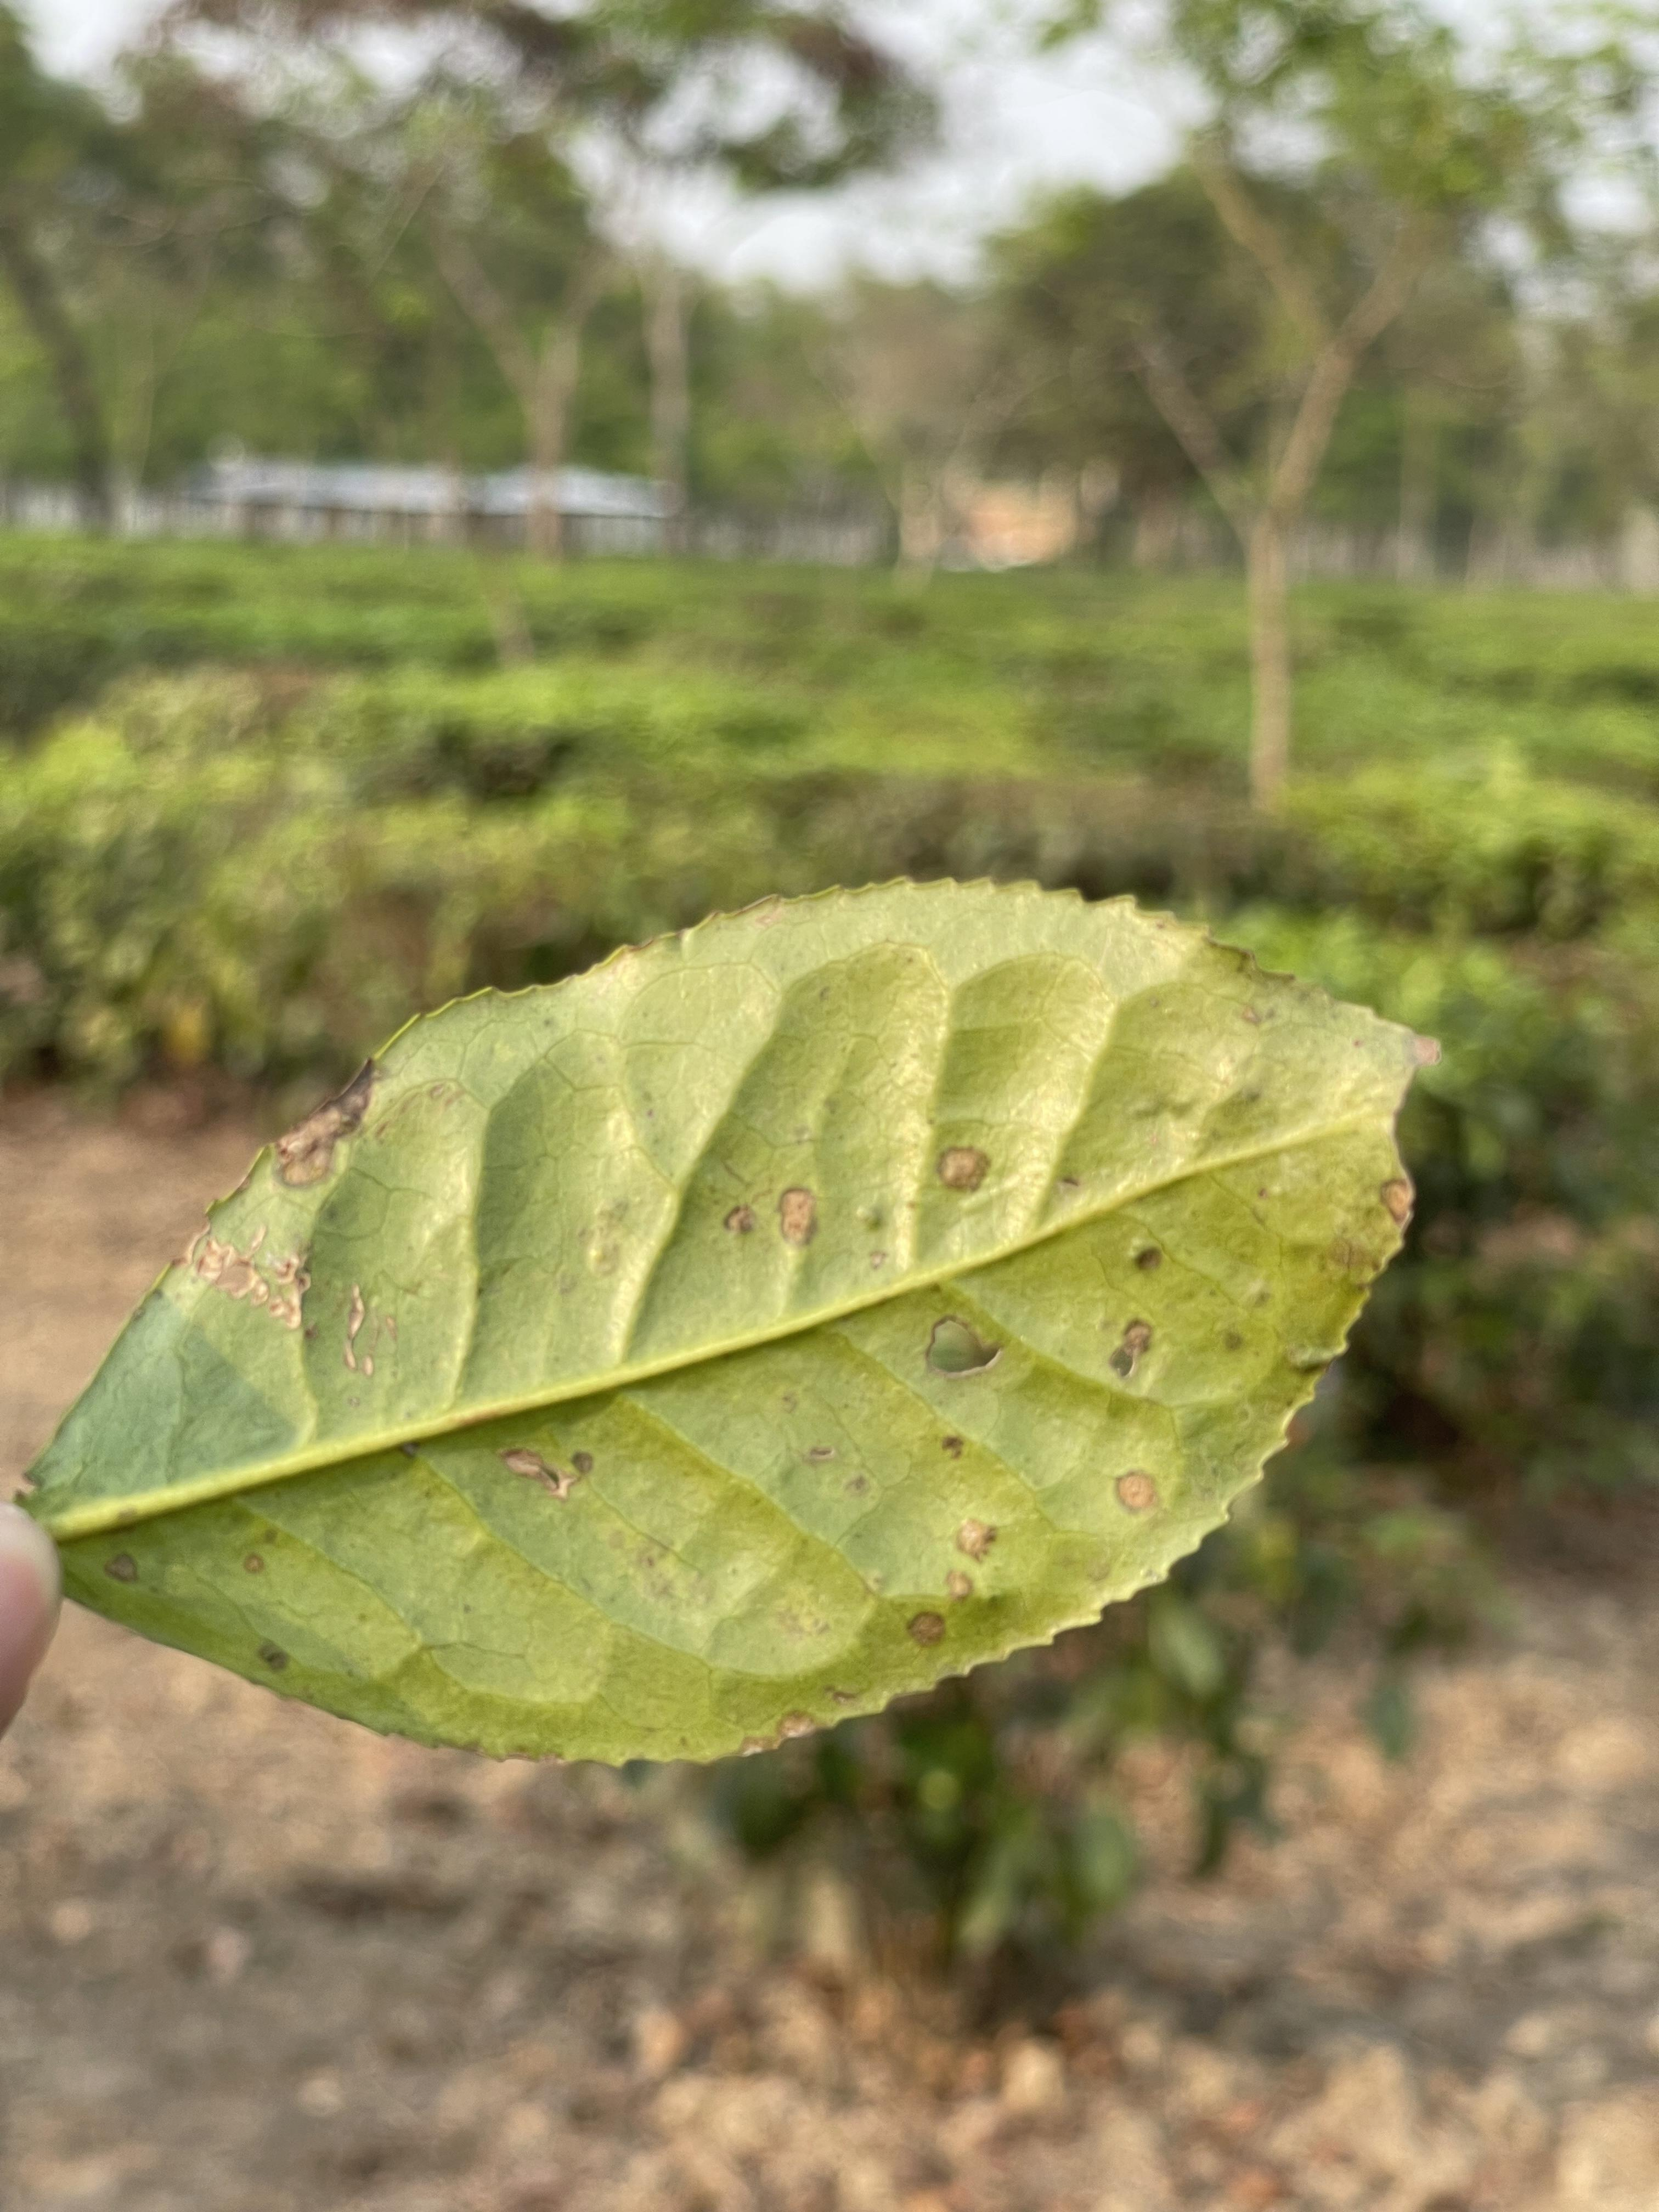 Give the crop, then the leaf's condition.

tea, red rust
